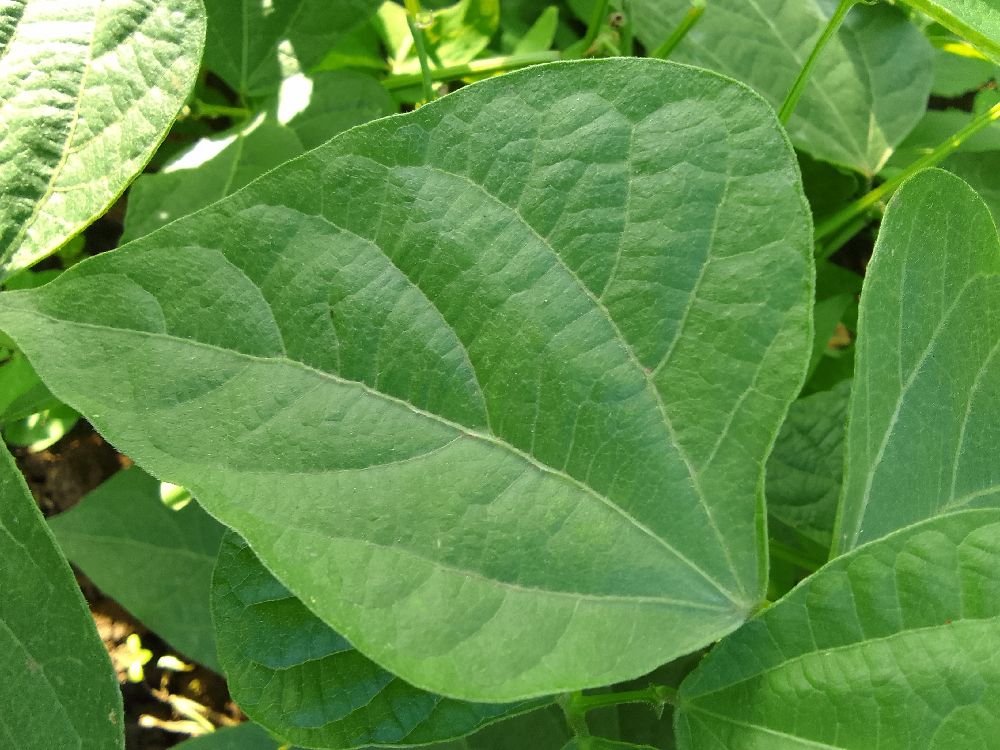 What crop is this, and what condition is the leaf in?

common bean, healthy
